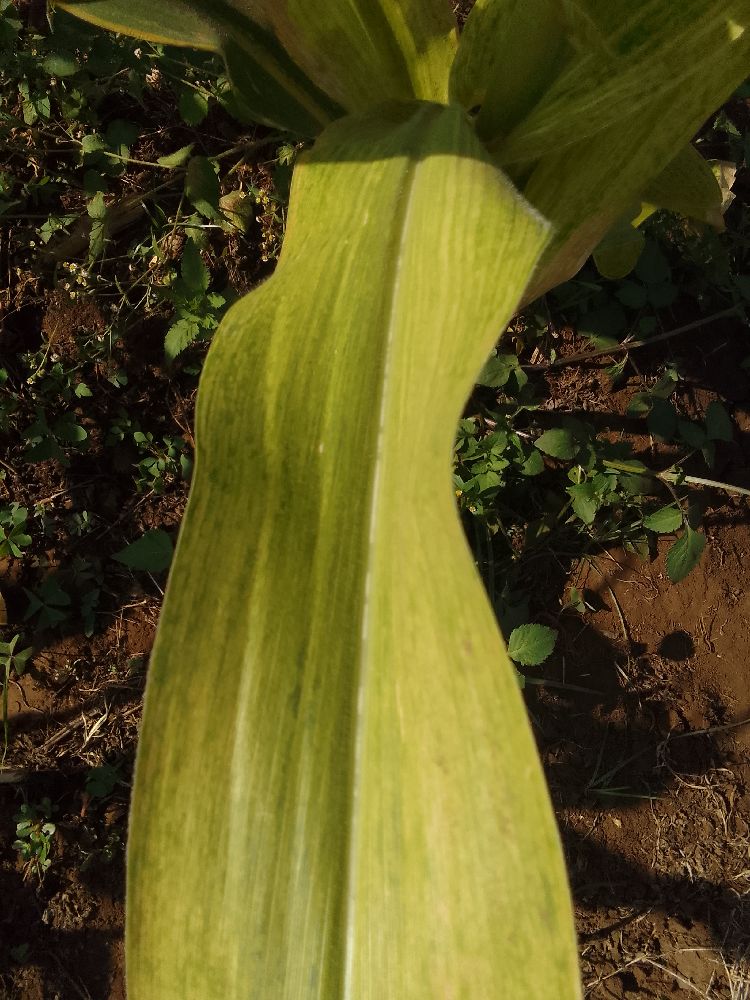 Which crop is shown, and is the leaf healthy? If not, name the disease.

maize, maize lethal necrosis
